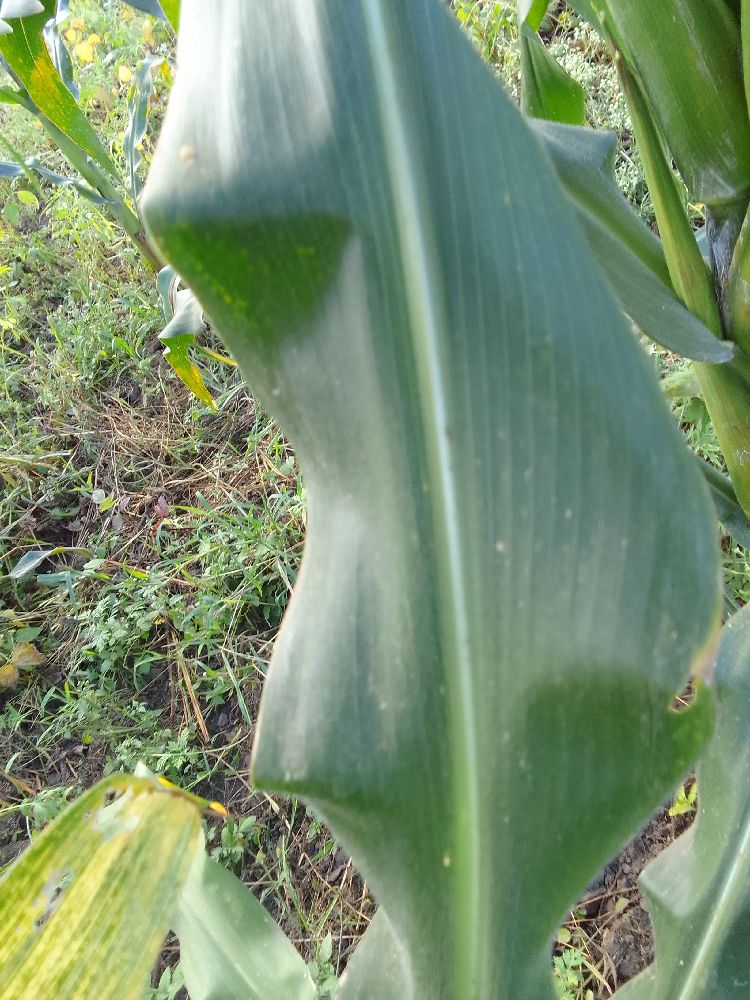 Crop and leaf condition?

maize, healthy
